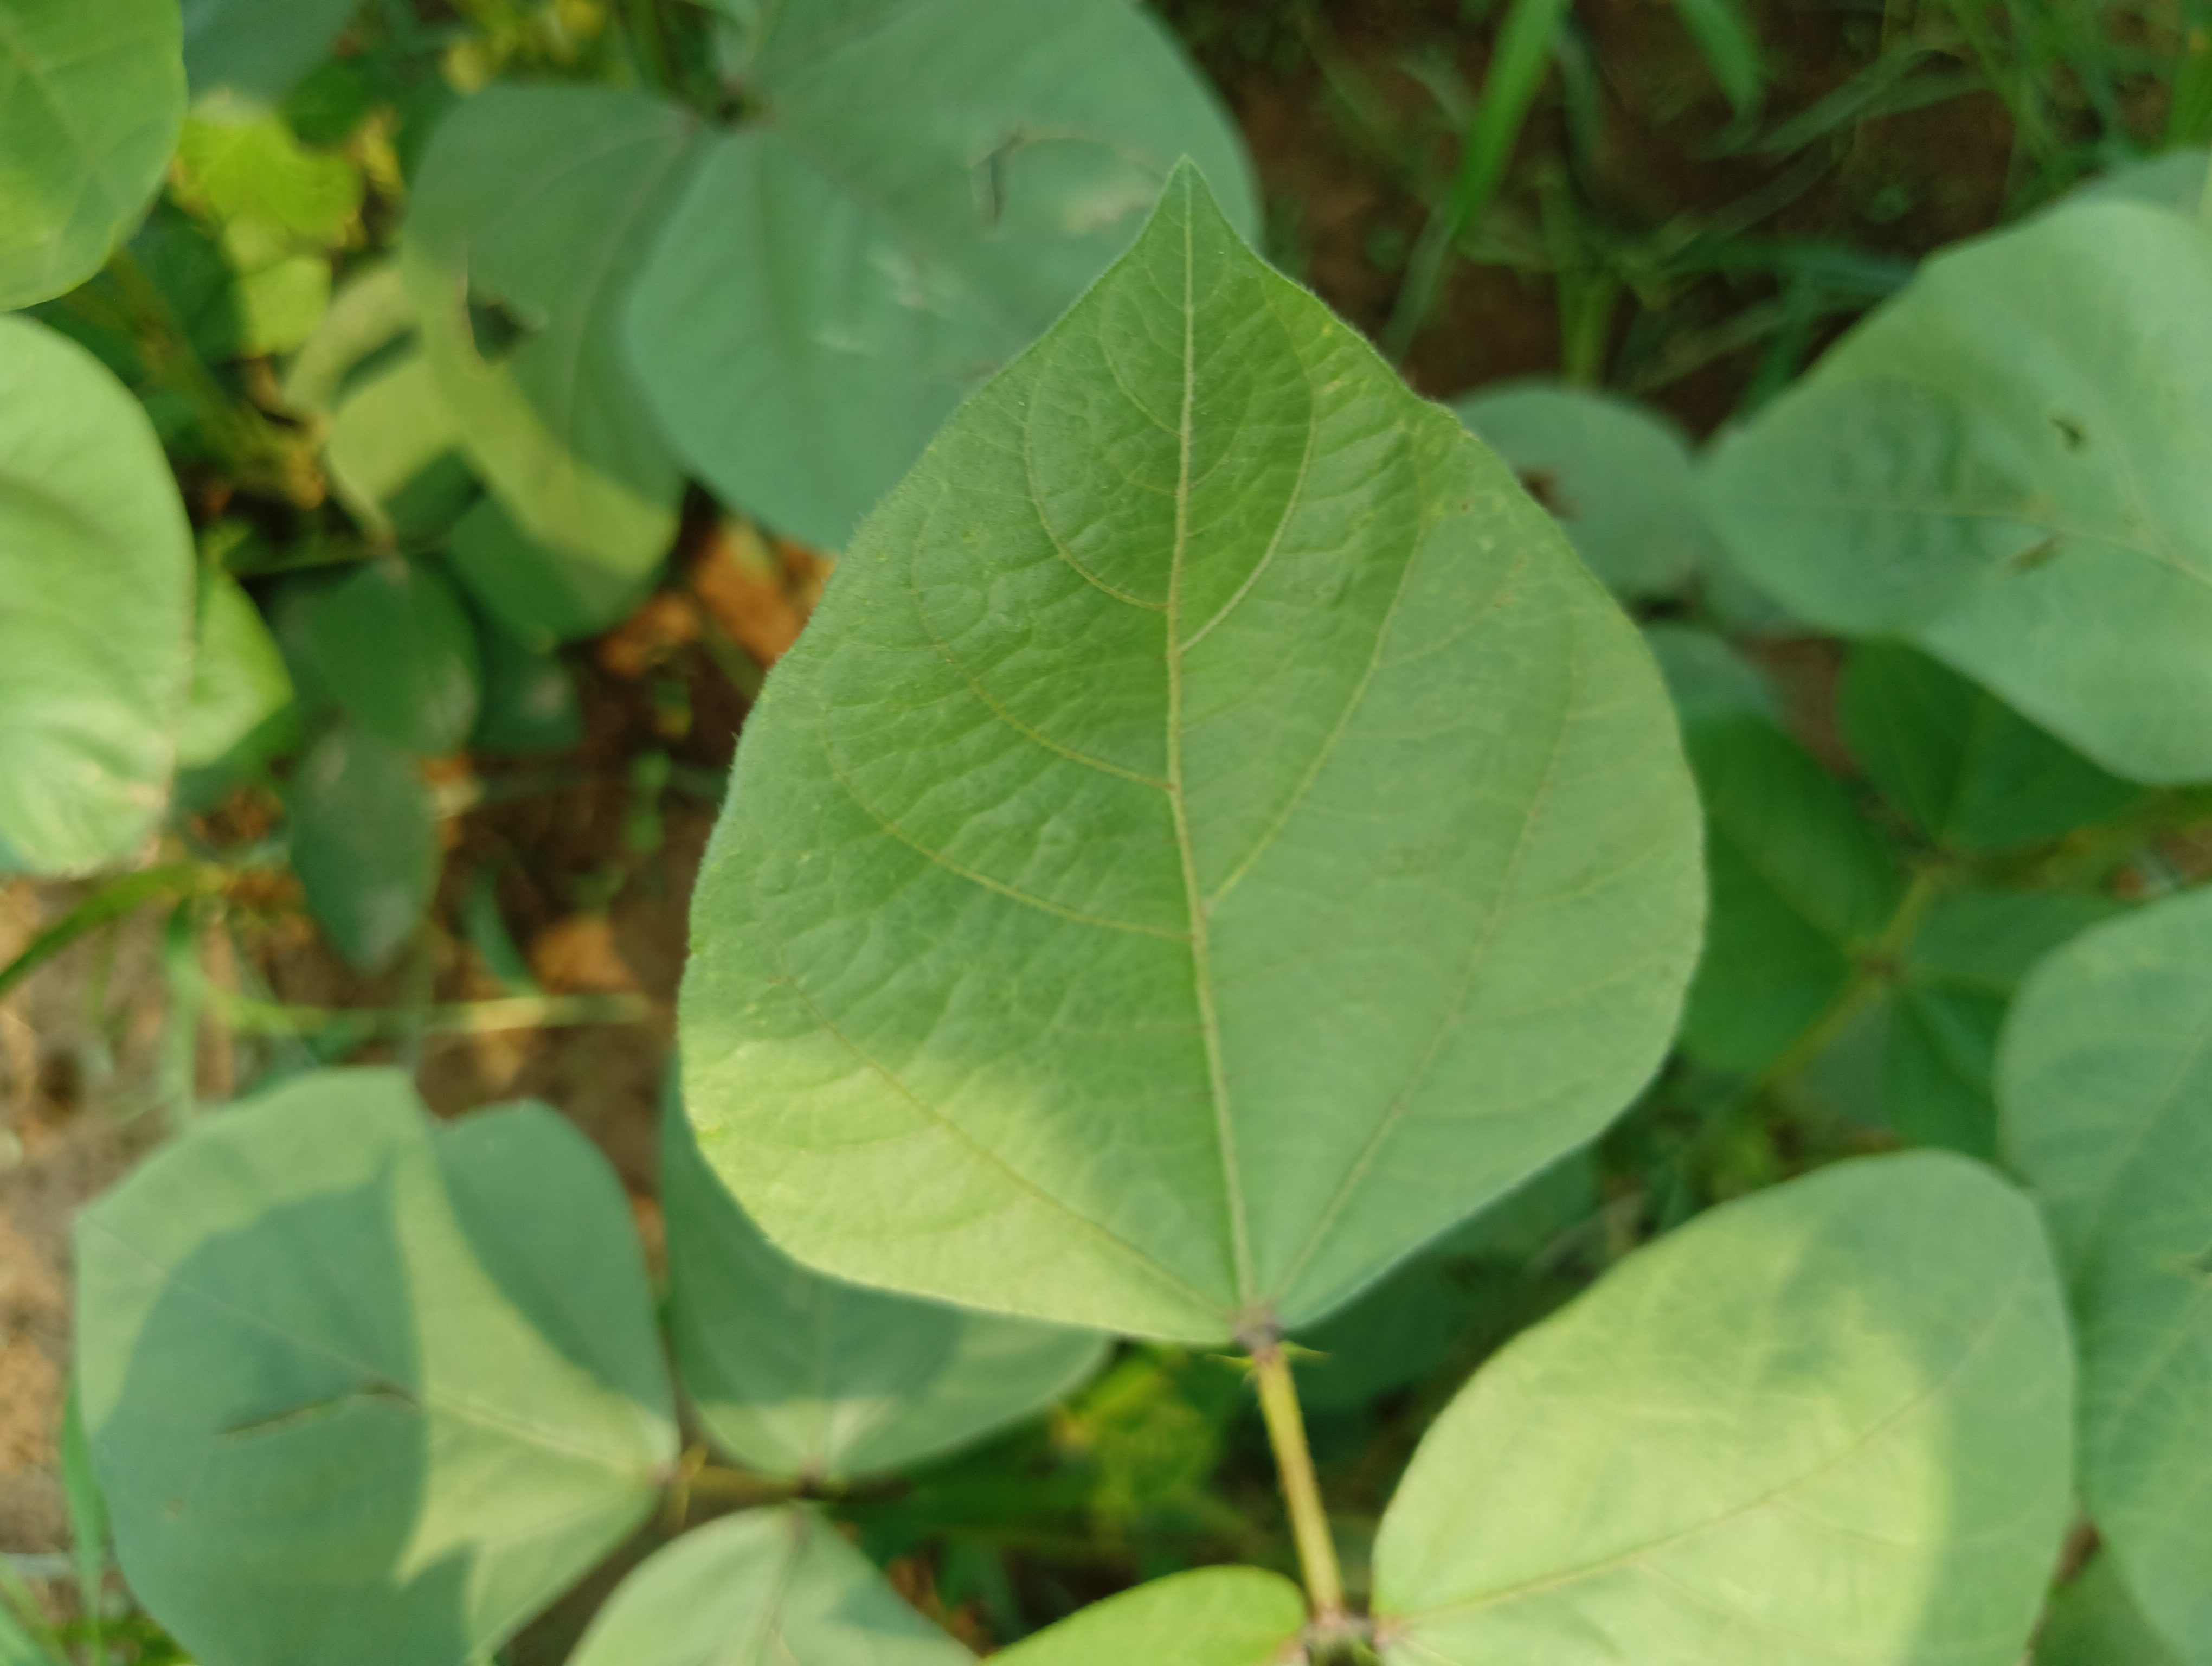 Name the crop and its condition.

mungbean, healthy
